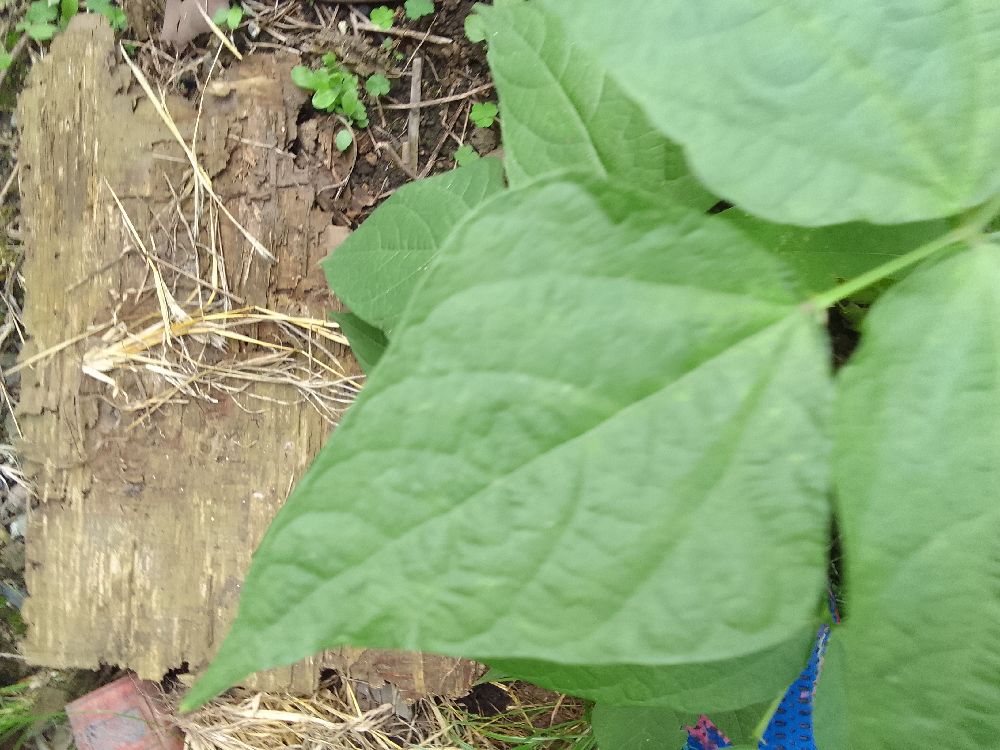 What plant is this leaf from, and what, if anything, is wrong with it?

common bean, healthy
